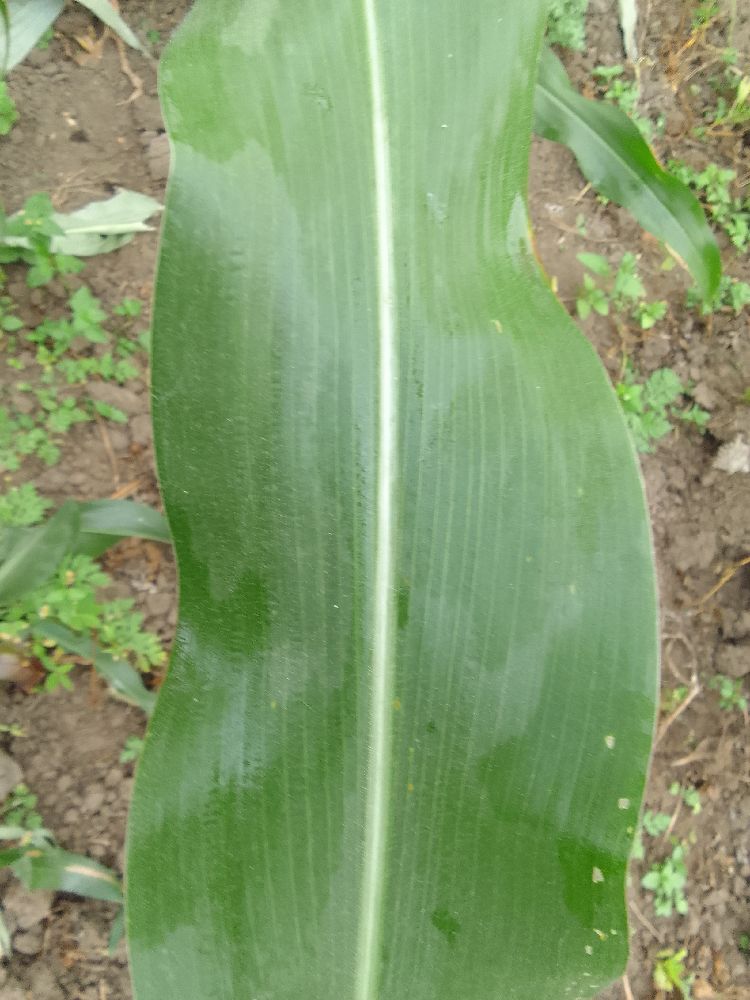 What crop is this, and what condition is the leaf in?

maize, healthy
